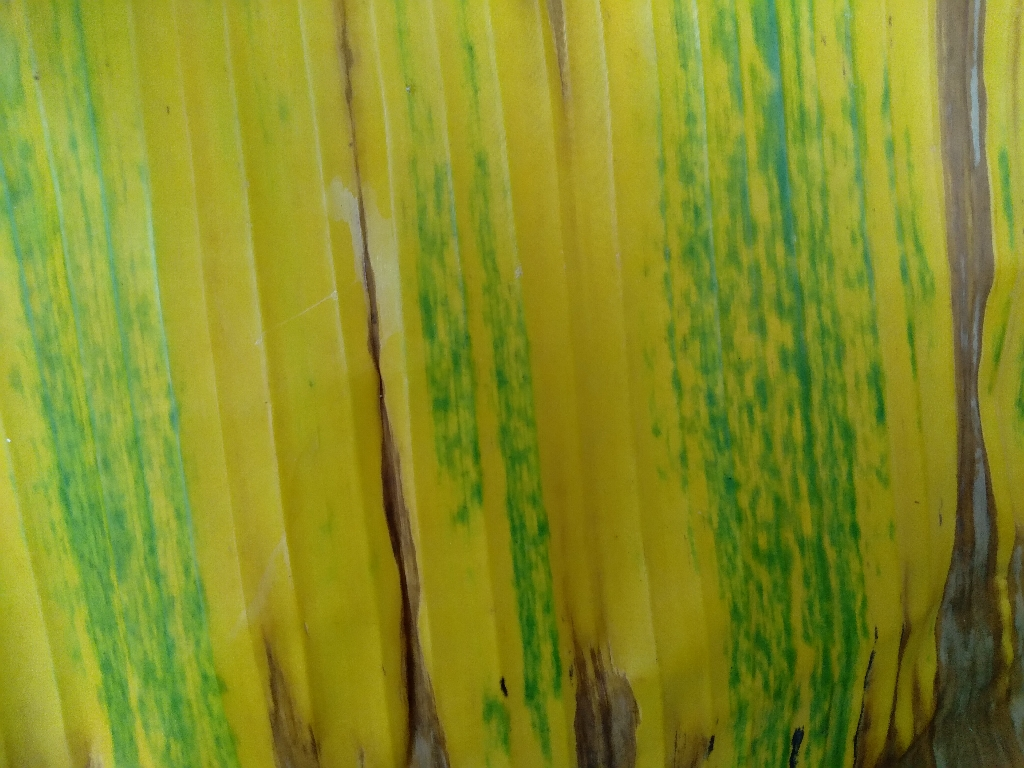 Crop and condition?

banana, fusarium wilt race 1
